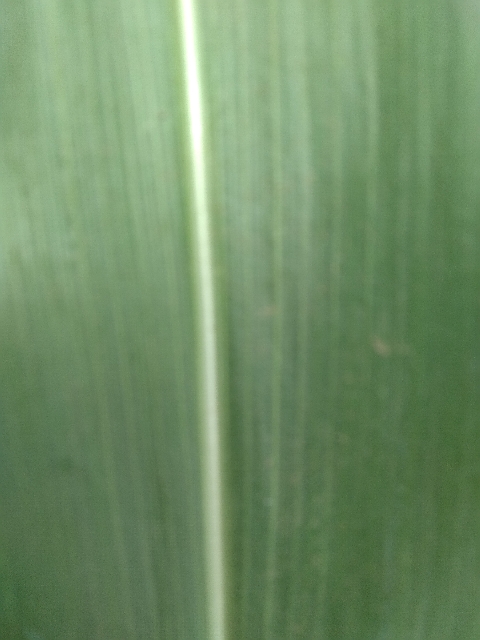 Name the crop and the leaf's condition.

maize, healthy
